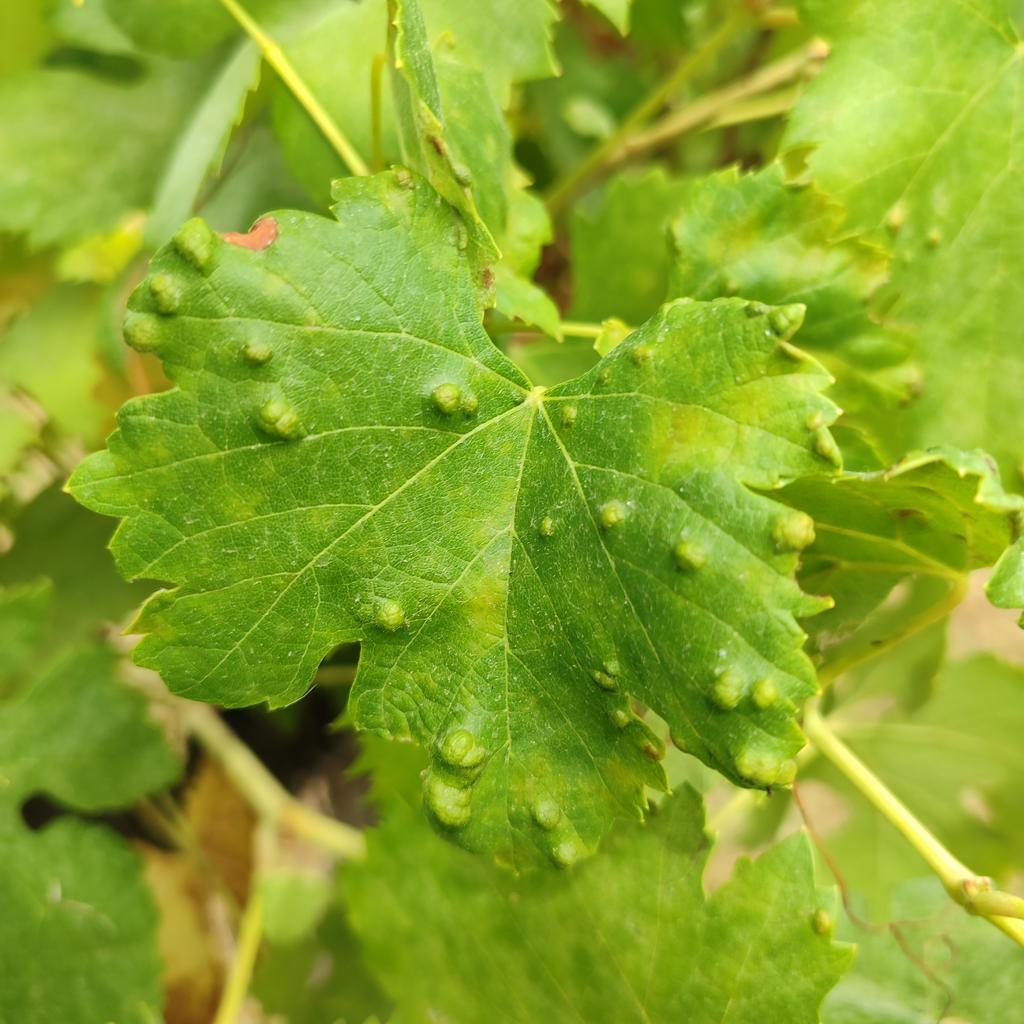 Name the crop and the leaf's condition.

grapevine, erineum mite
